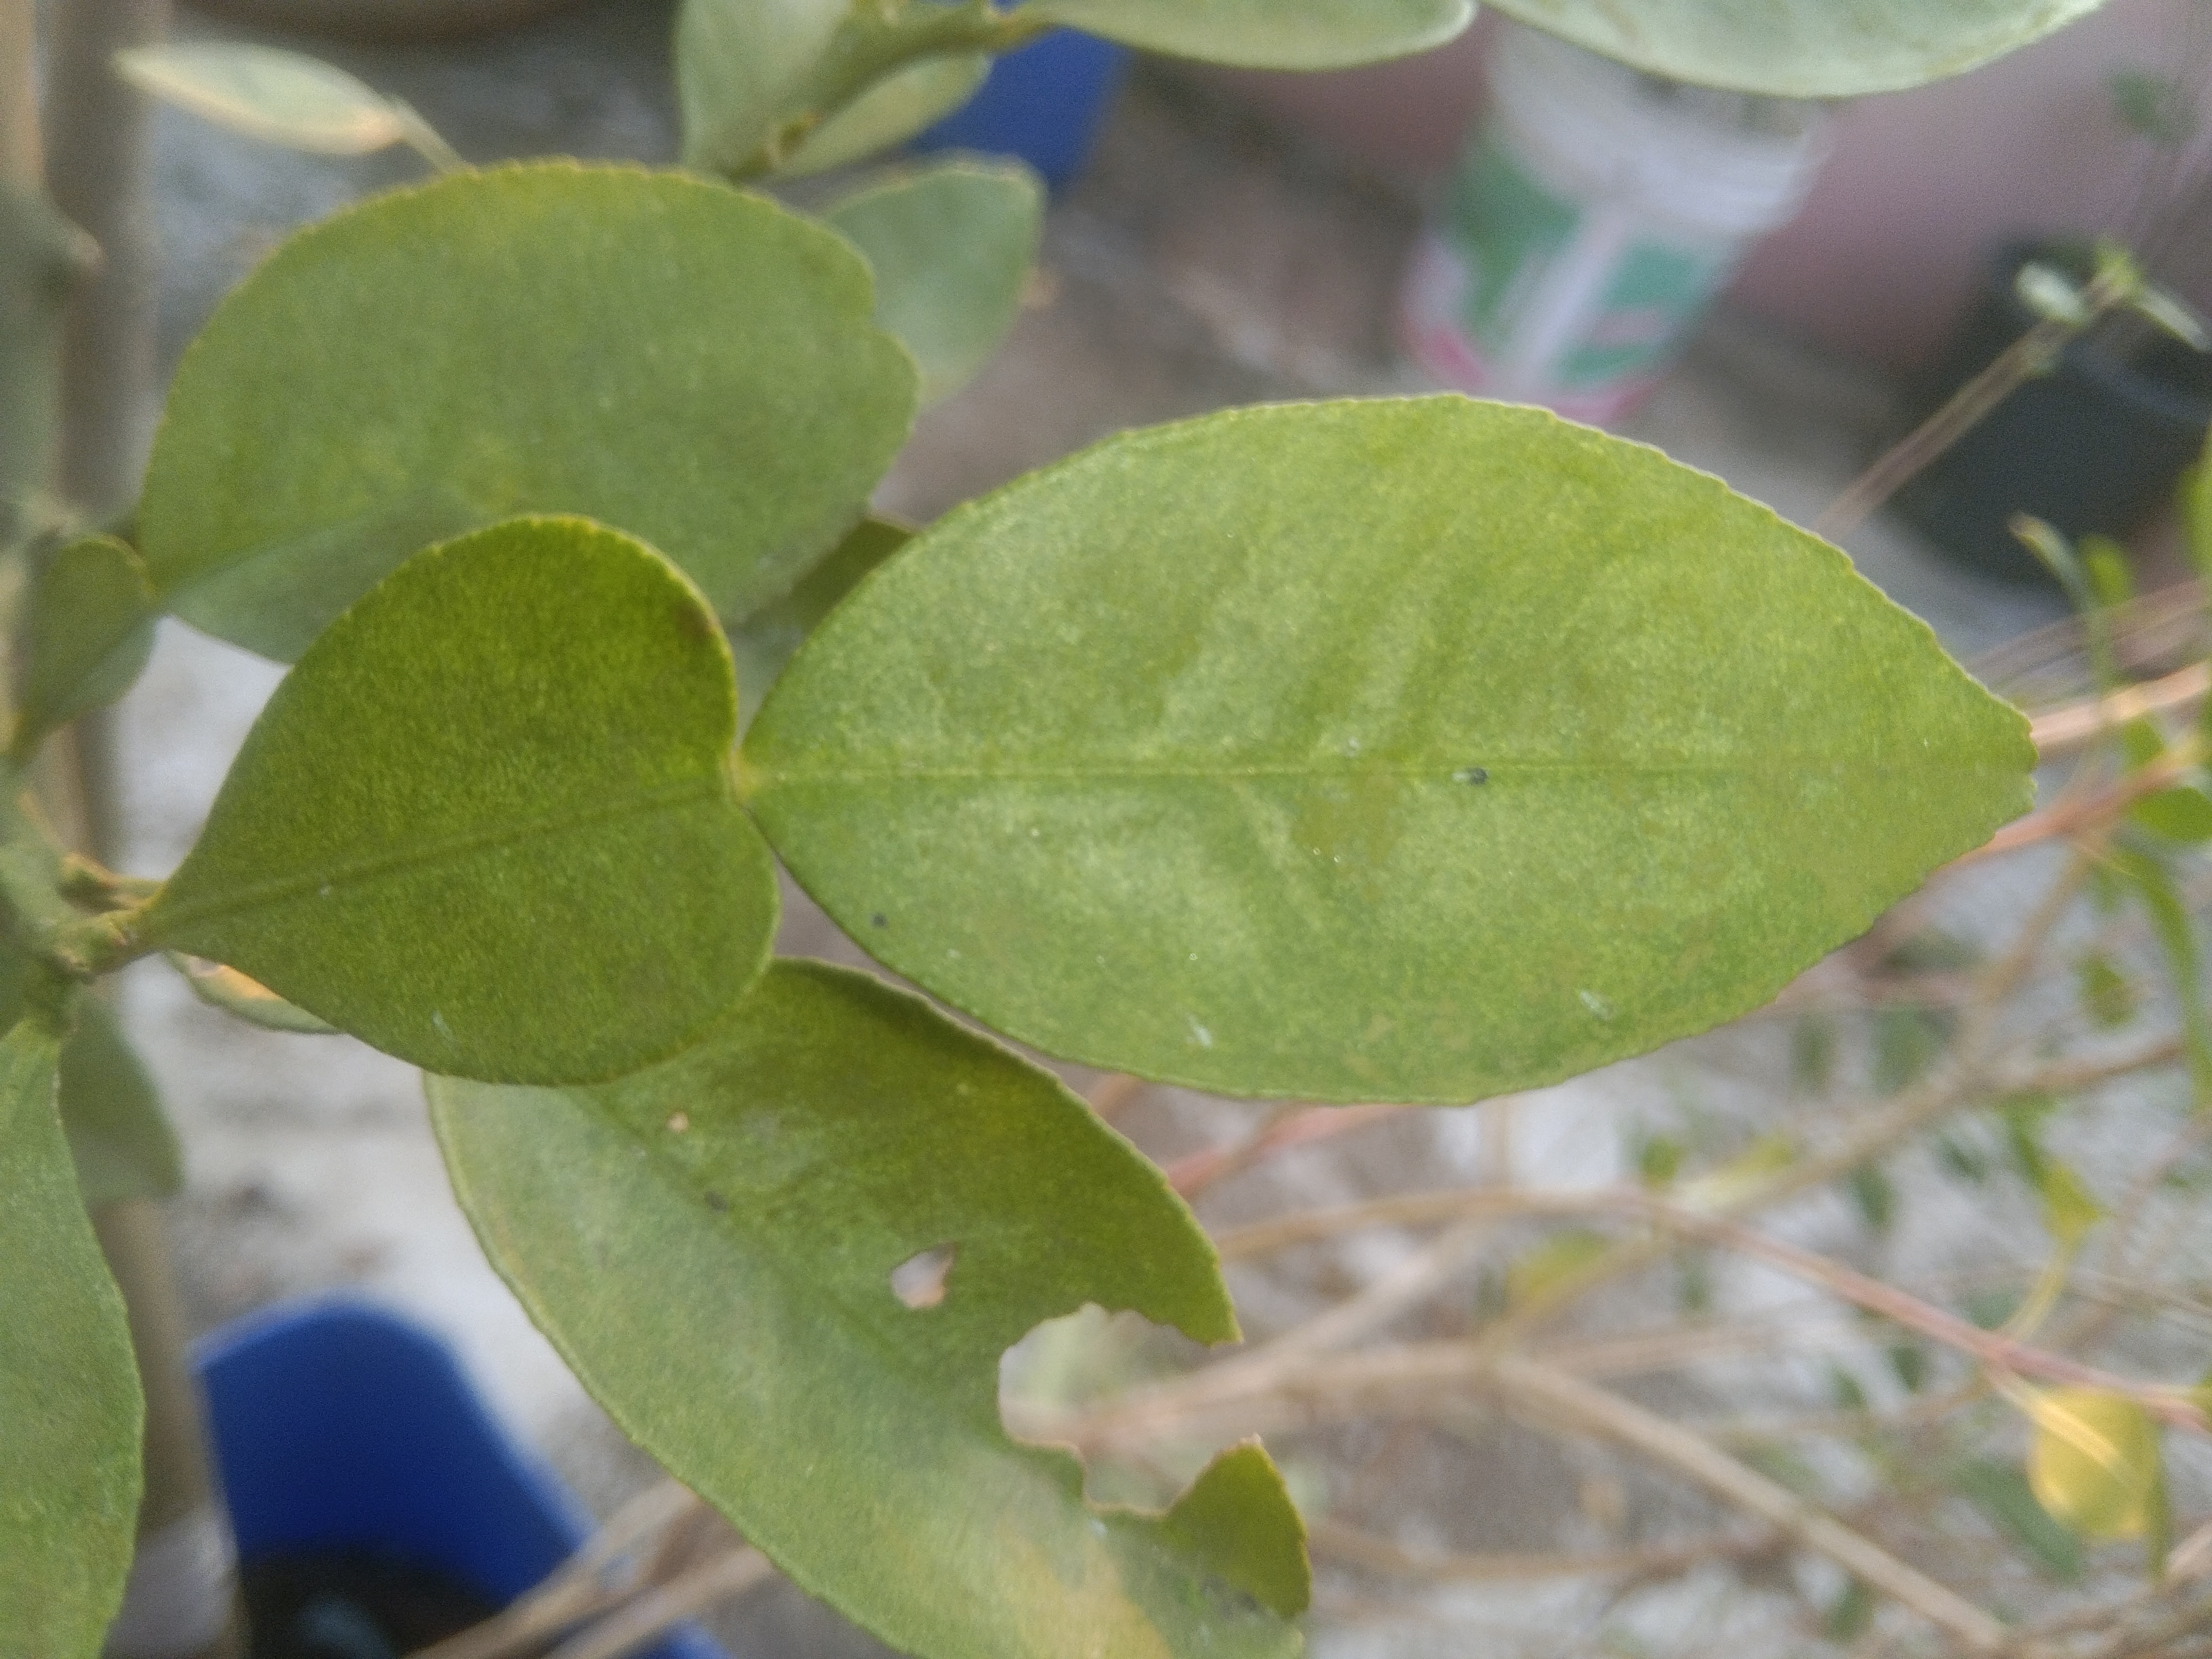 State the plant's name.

lemon
